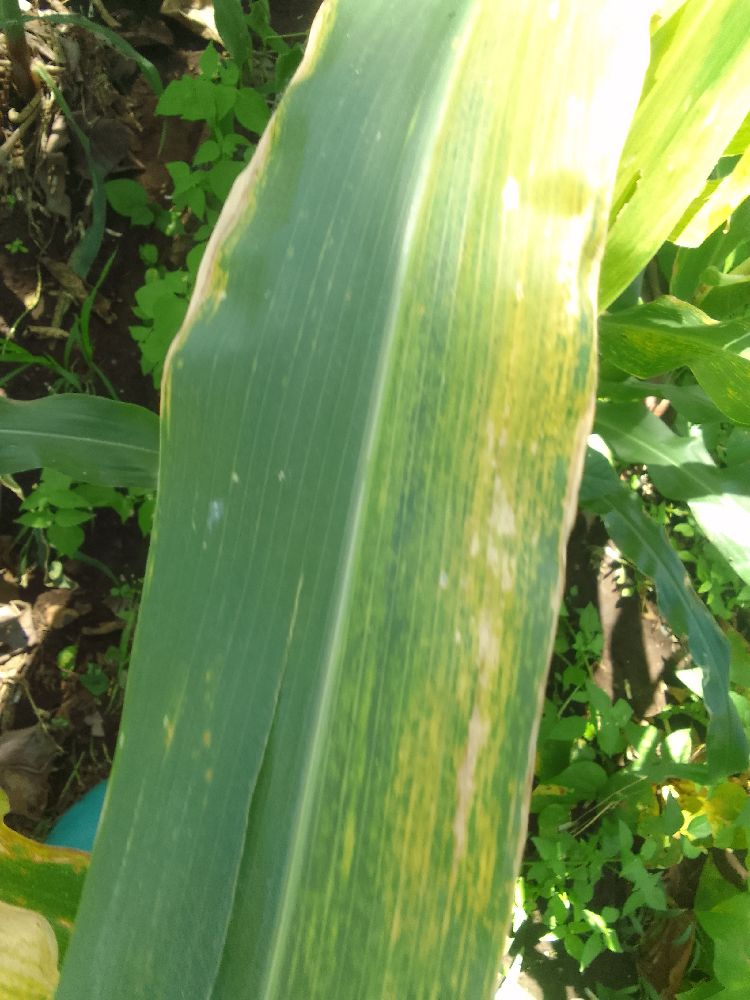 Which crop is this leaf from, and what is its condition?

maize, maize lethal necrosis
